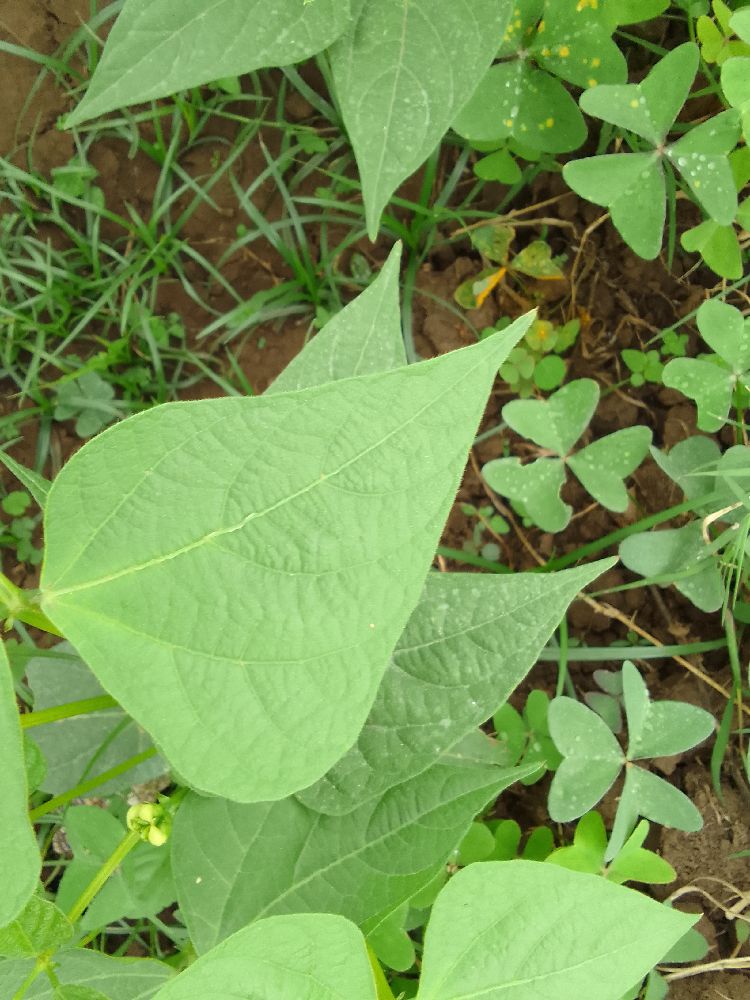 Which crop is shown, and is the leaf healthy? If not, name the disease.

common bean, healthy
